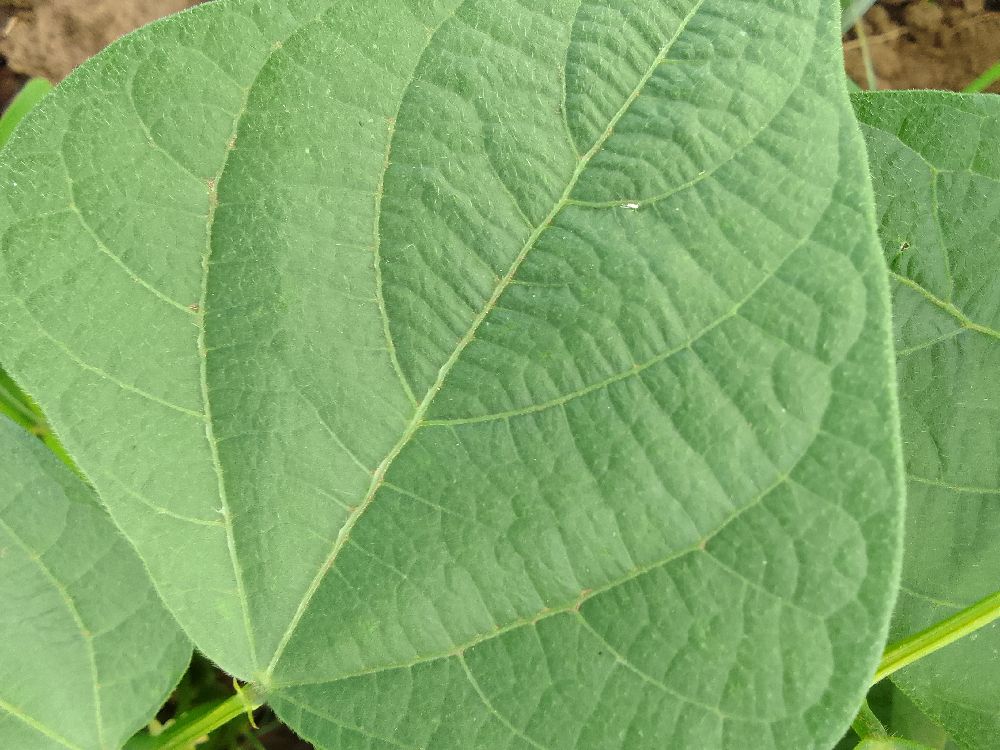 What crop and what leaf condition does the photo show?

common bean, healthy
